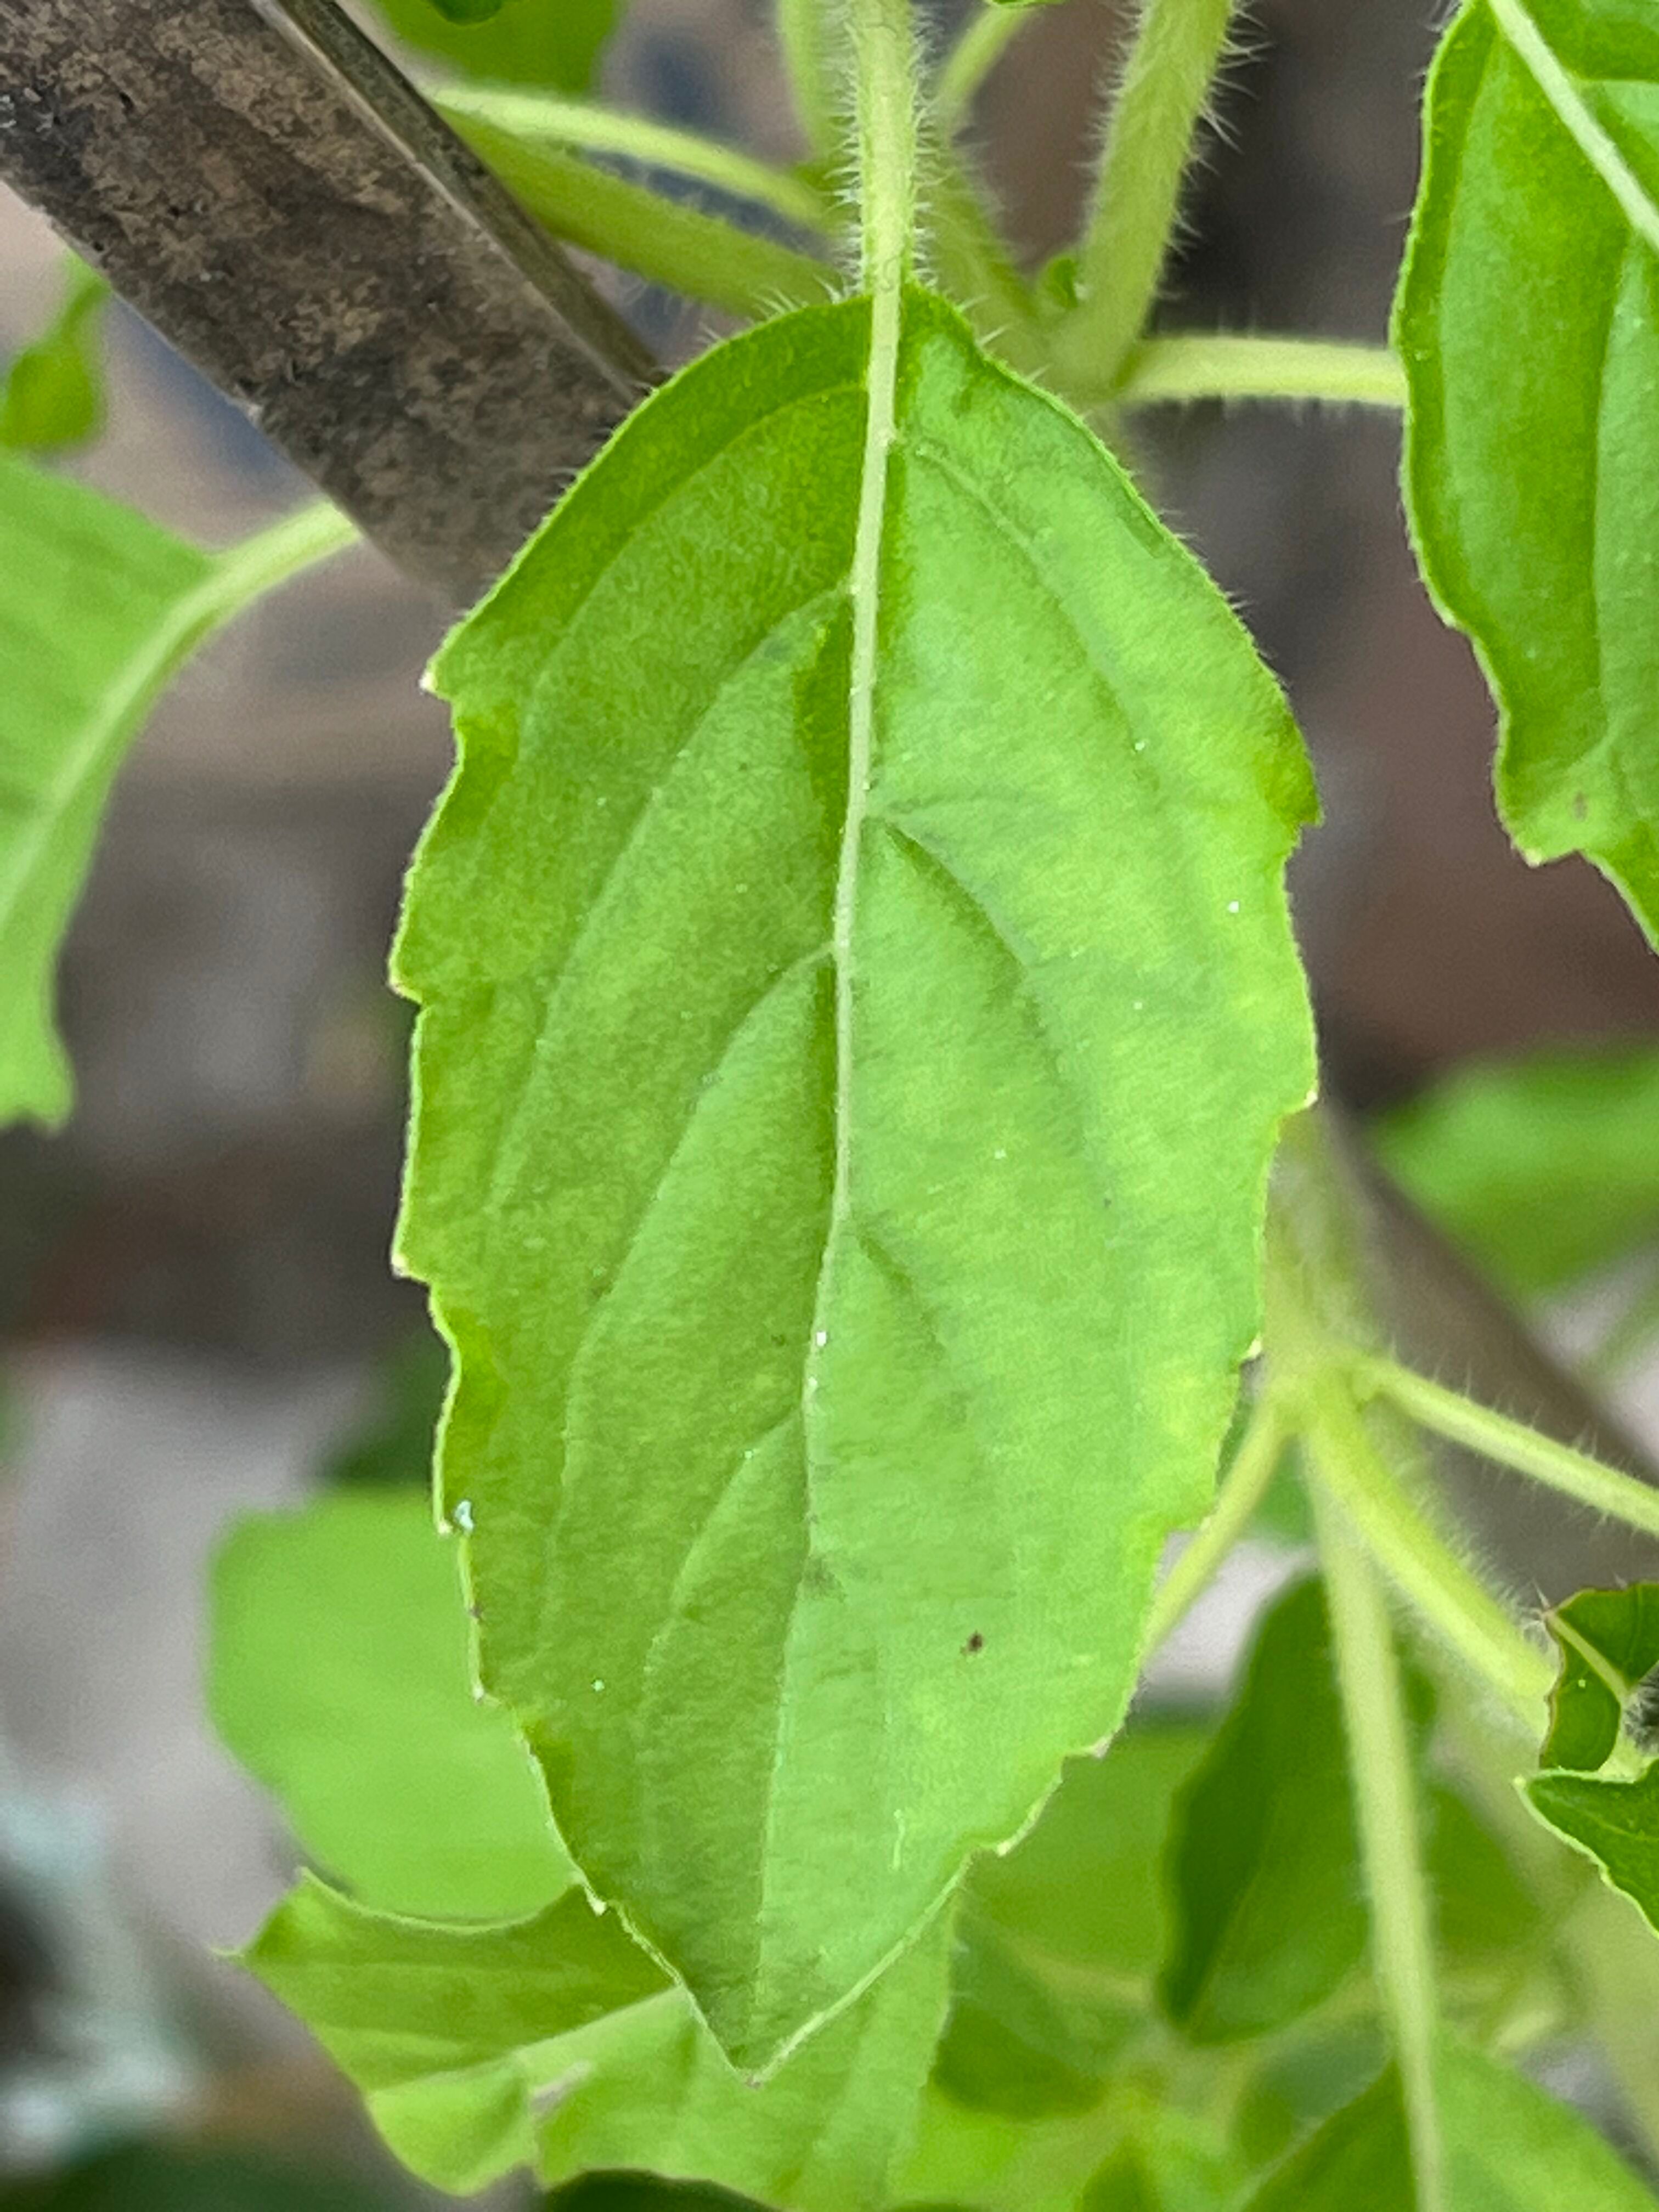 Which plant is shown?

tulshi
